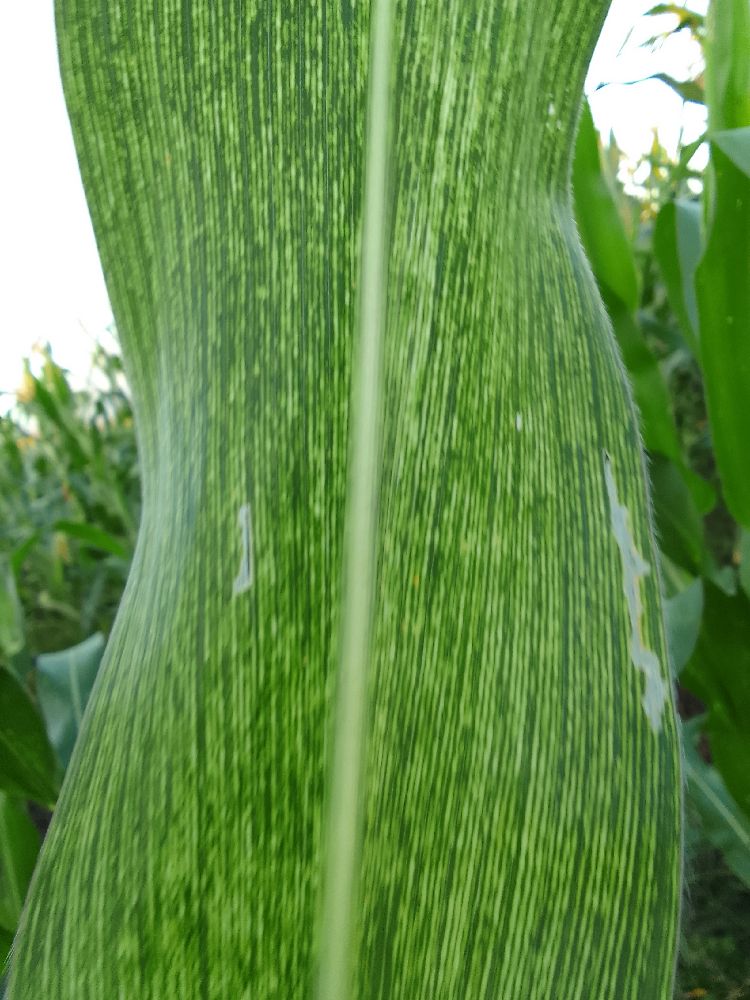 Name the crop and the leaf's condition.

maize, maize streak virus
